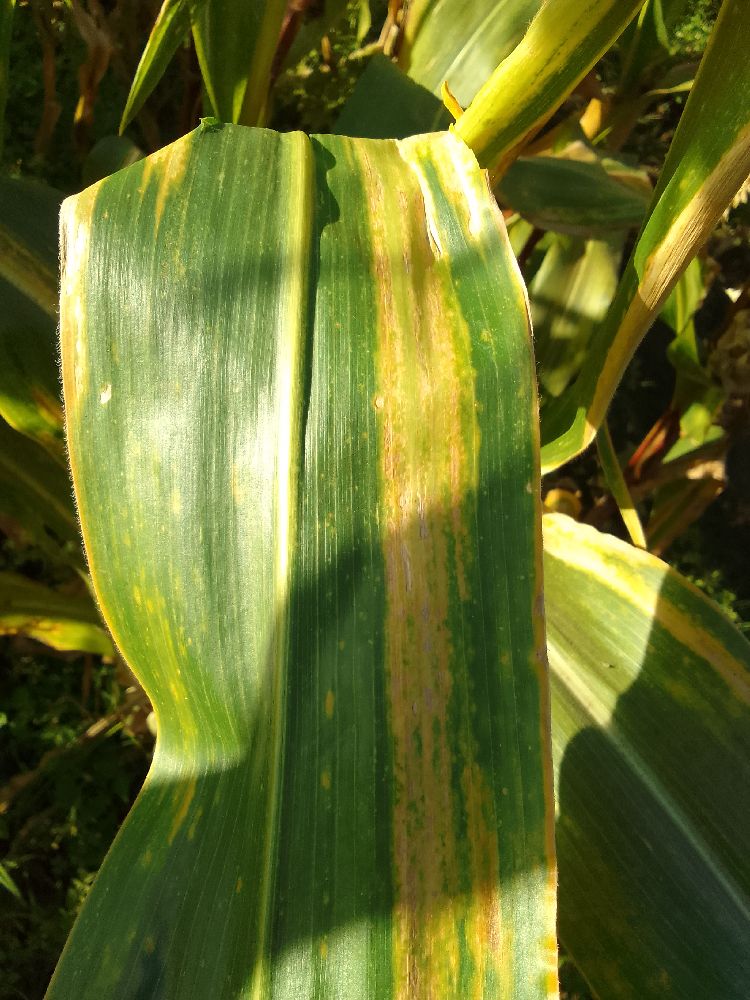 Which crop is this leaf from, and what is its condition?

maize, maize lethal necrosis
